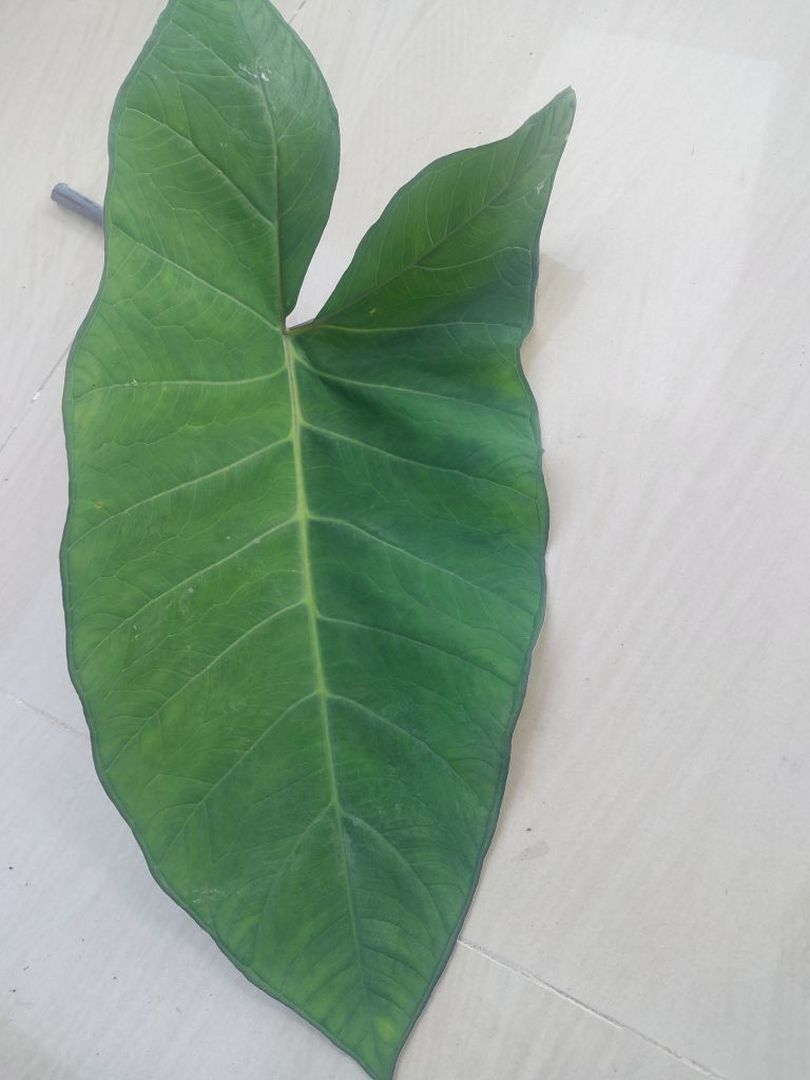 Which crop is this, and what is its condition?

taro, healthy
